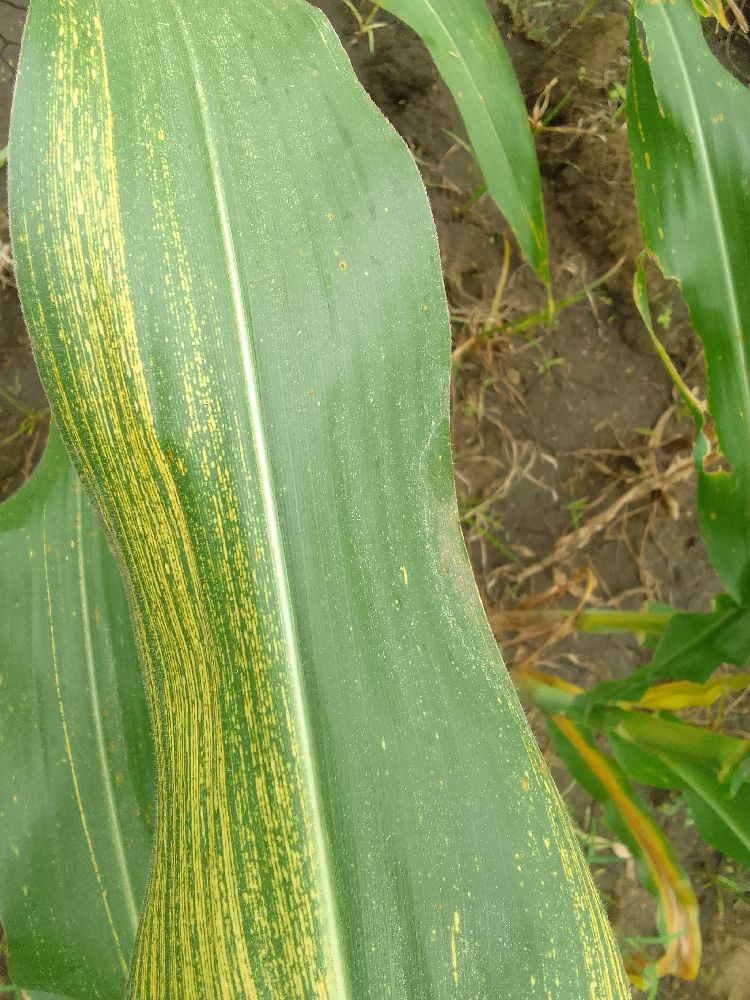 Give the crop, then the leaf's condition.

maize, maize streak virus
